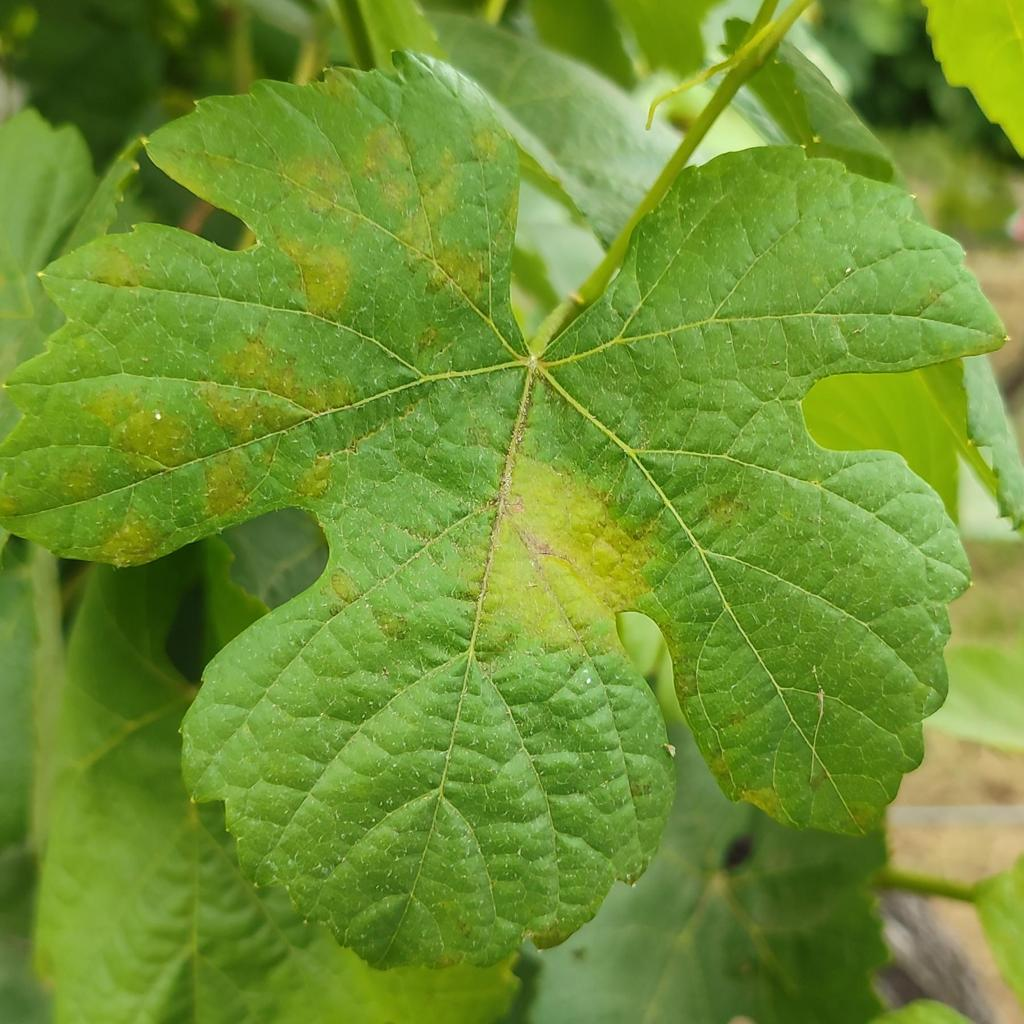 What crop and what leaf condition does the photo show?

grapevine, downy mildew
